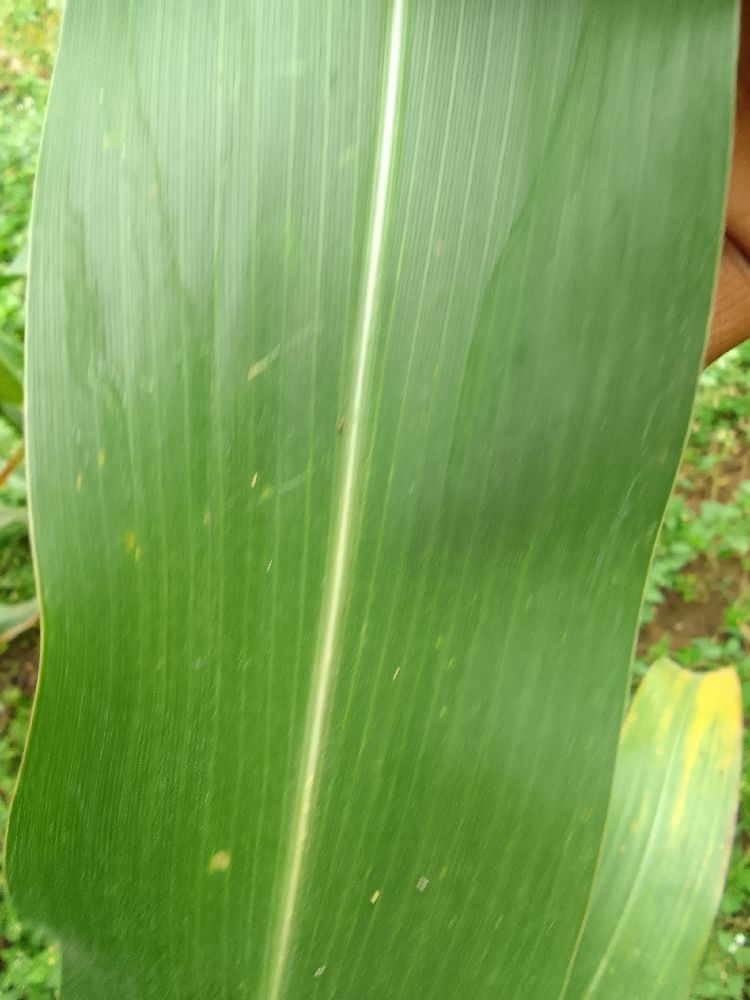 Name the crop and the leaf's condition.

maize, healthy
